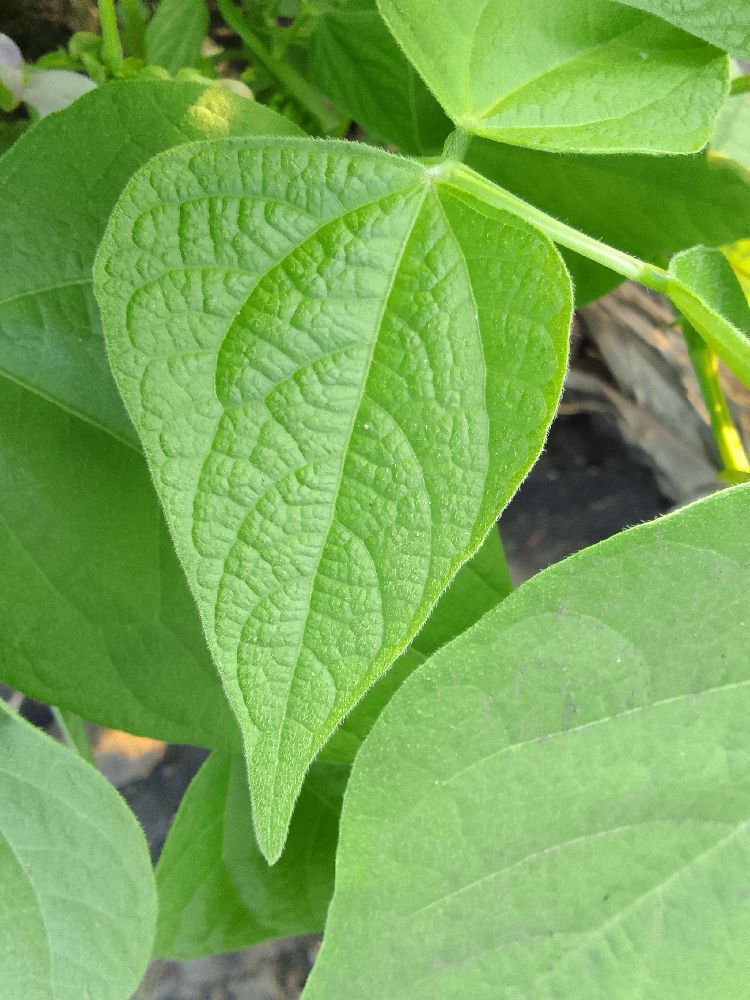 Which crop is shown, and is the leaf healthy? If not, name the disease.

common bean, healthy
